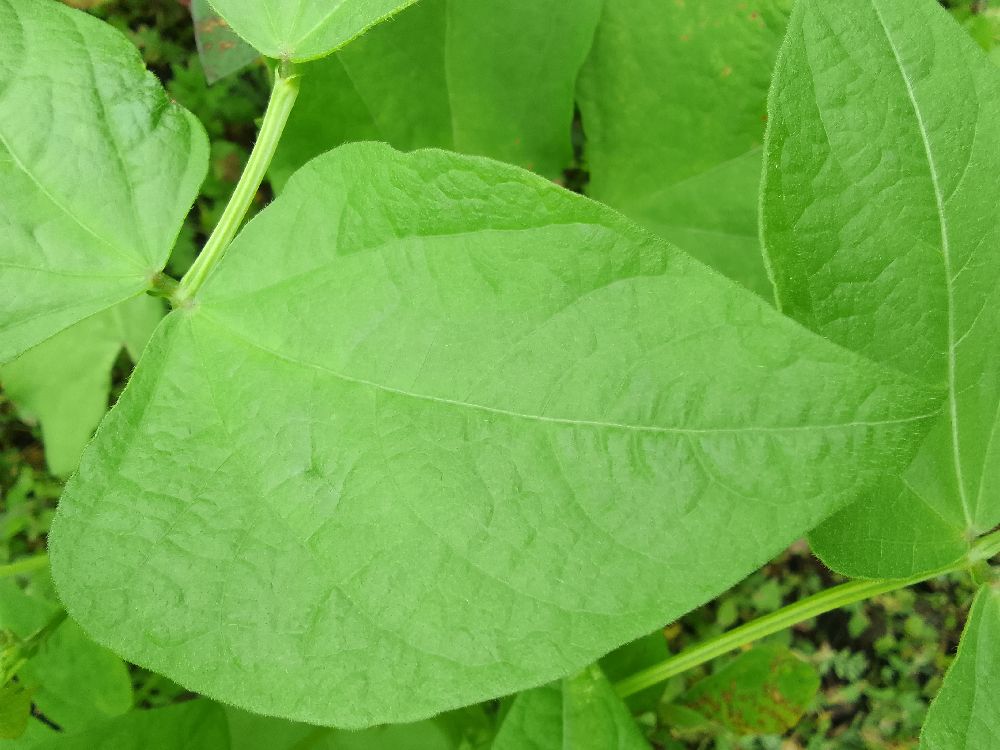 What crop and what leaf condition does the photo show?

common bean, healthy
